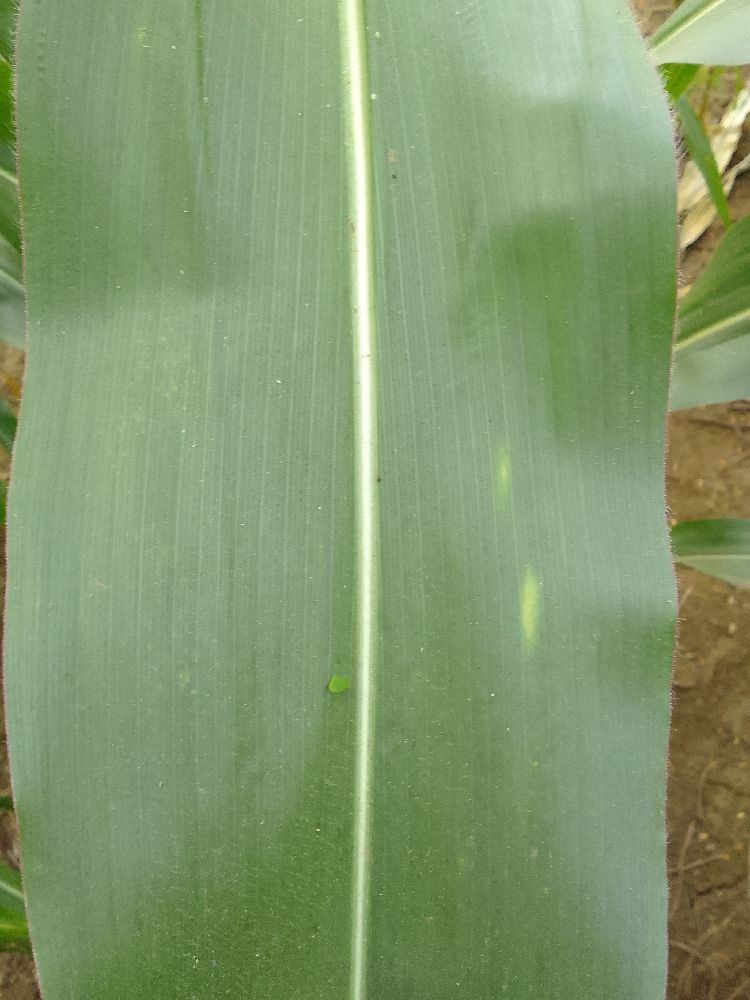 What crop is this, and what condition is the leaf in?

maize, healthy
